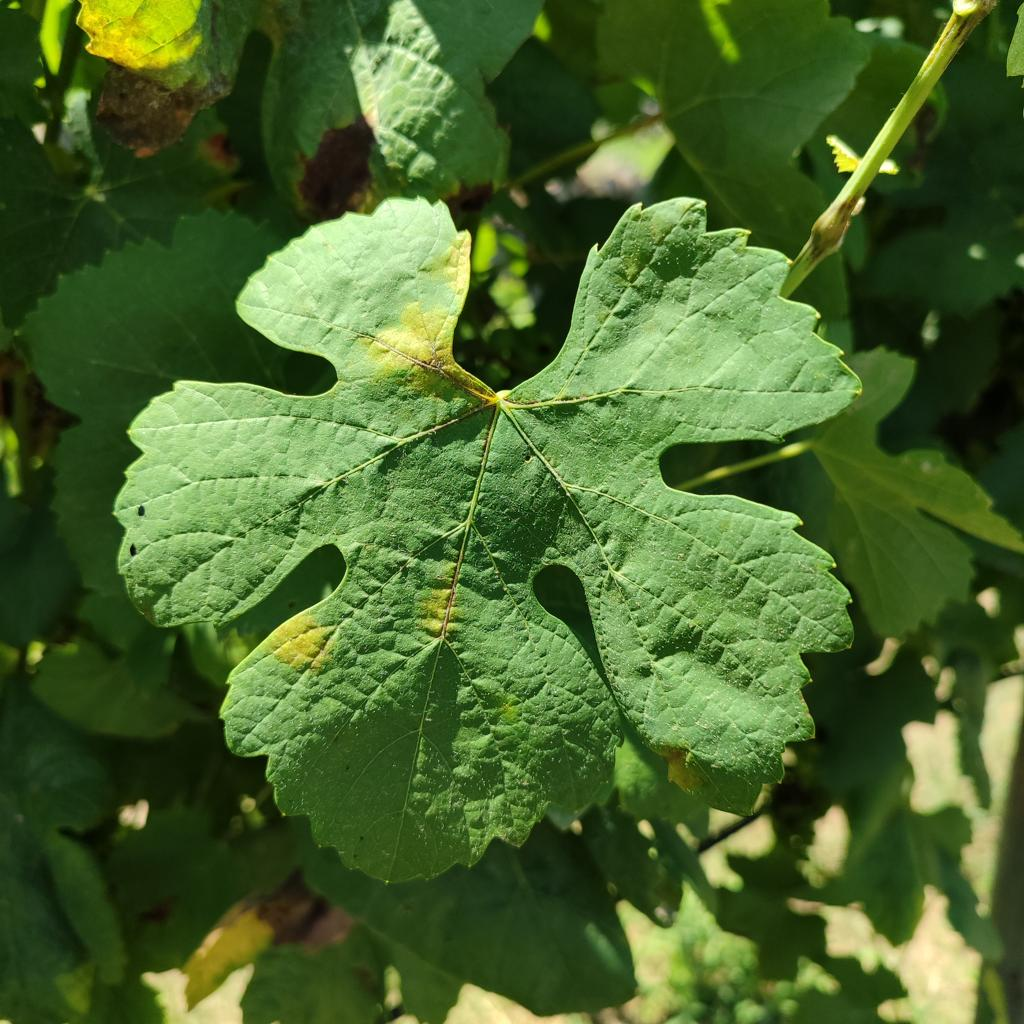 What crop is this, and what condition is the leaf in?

grapevine, downy mildew
